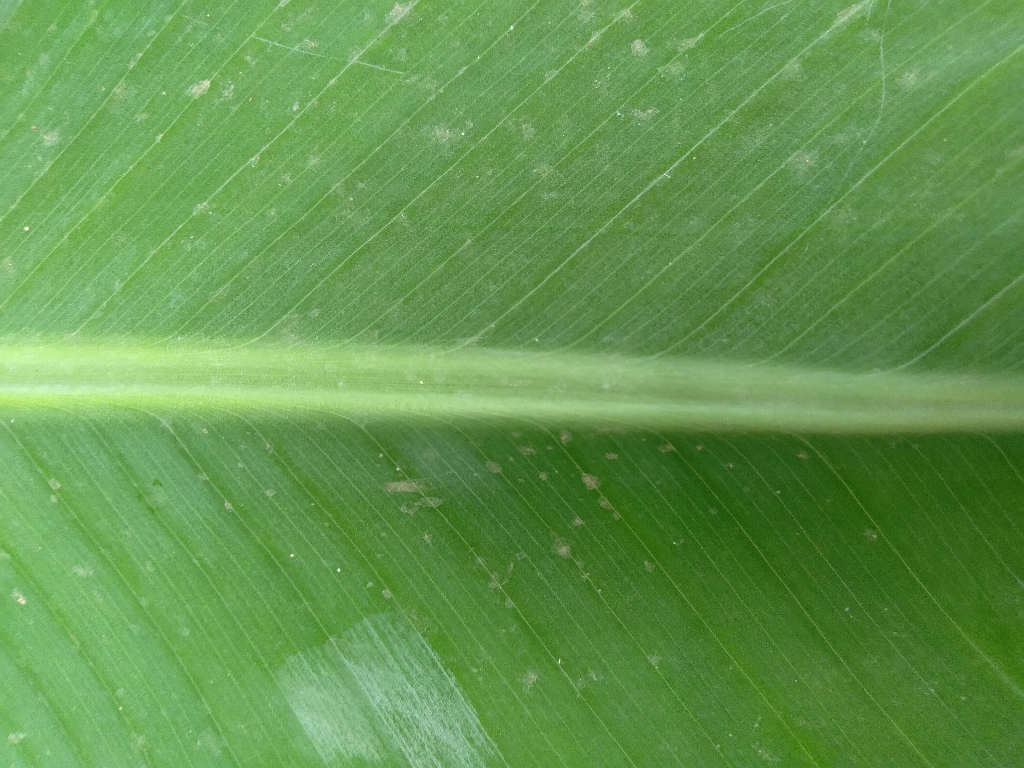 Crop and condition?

banana, healthy
